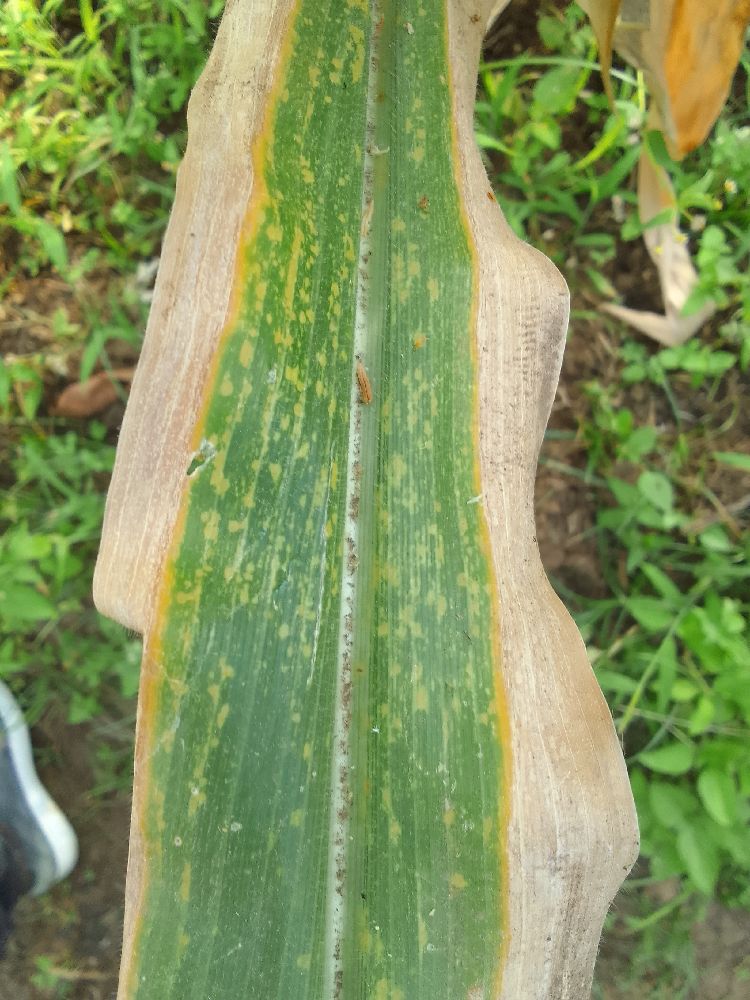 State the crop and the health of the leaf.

maize, maize lethal necrosis
